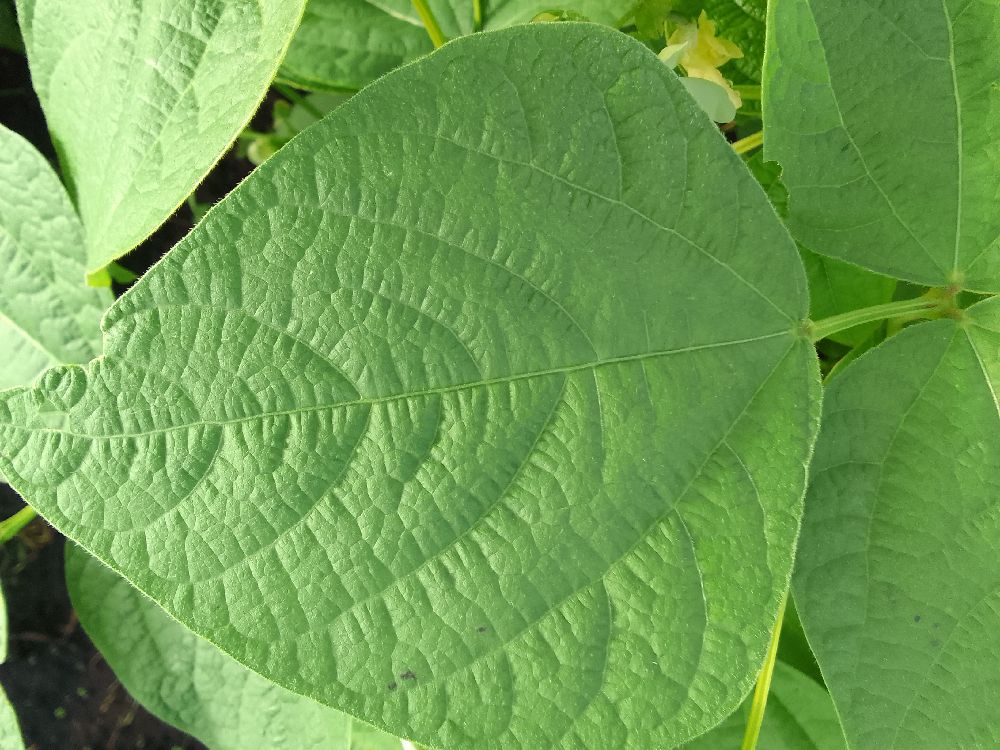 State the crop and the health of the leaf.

common bean, healthy
